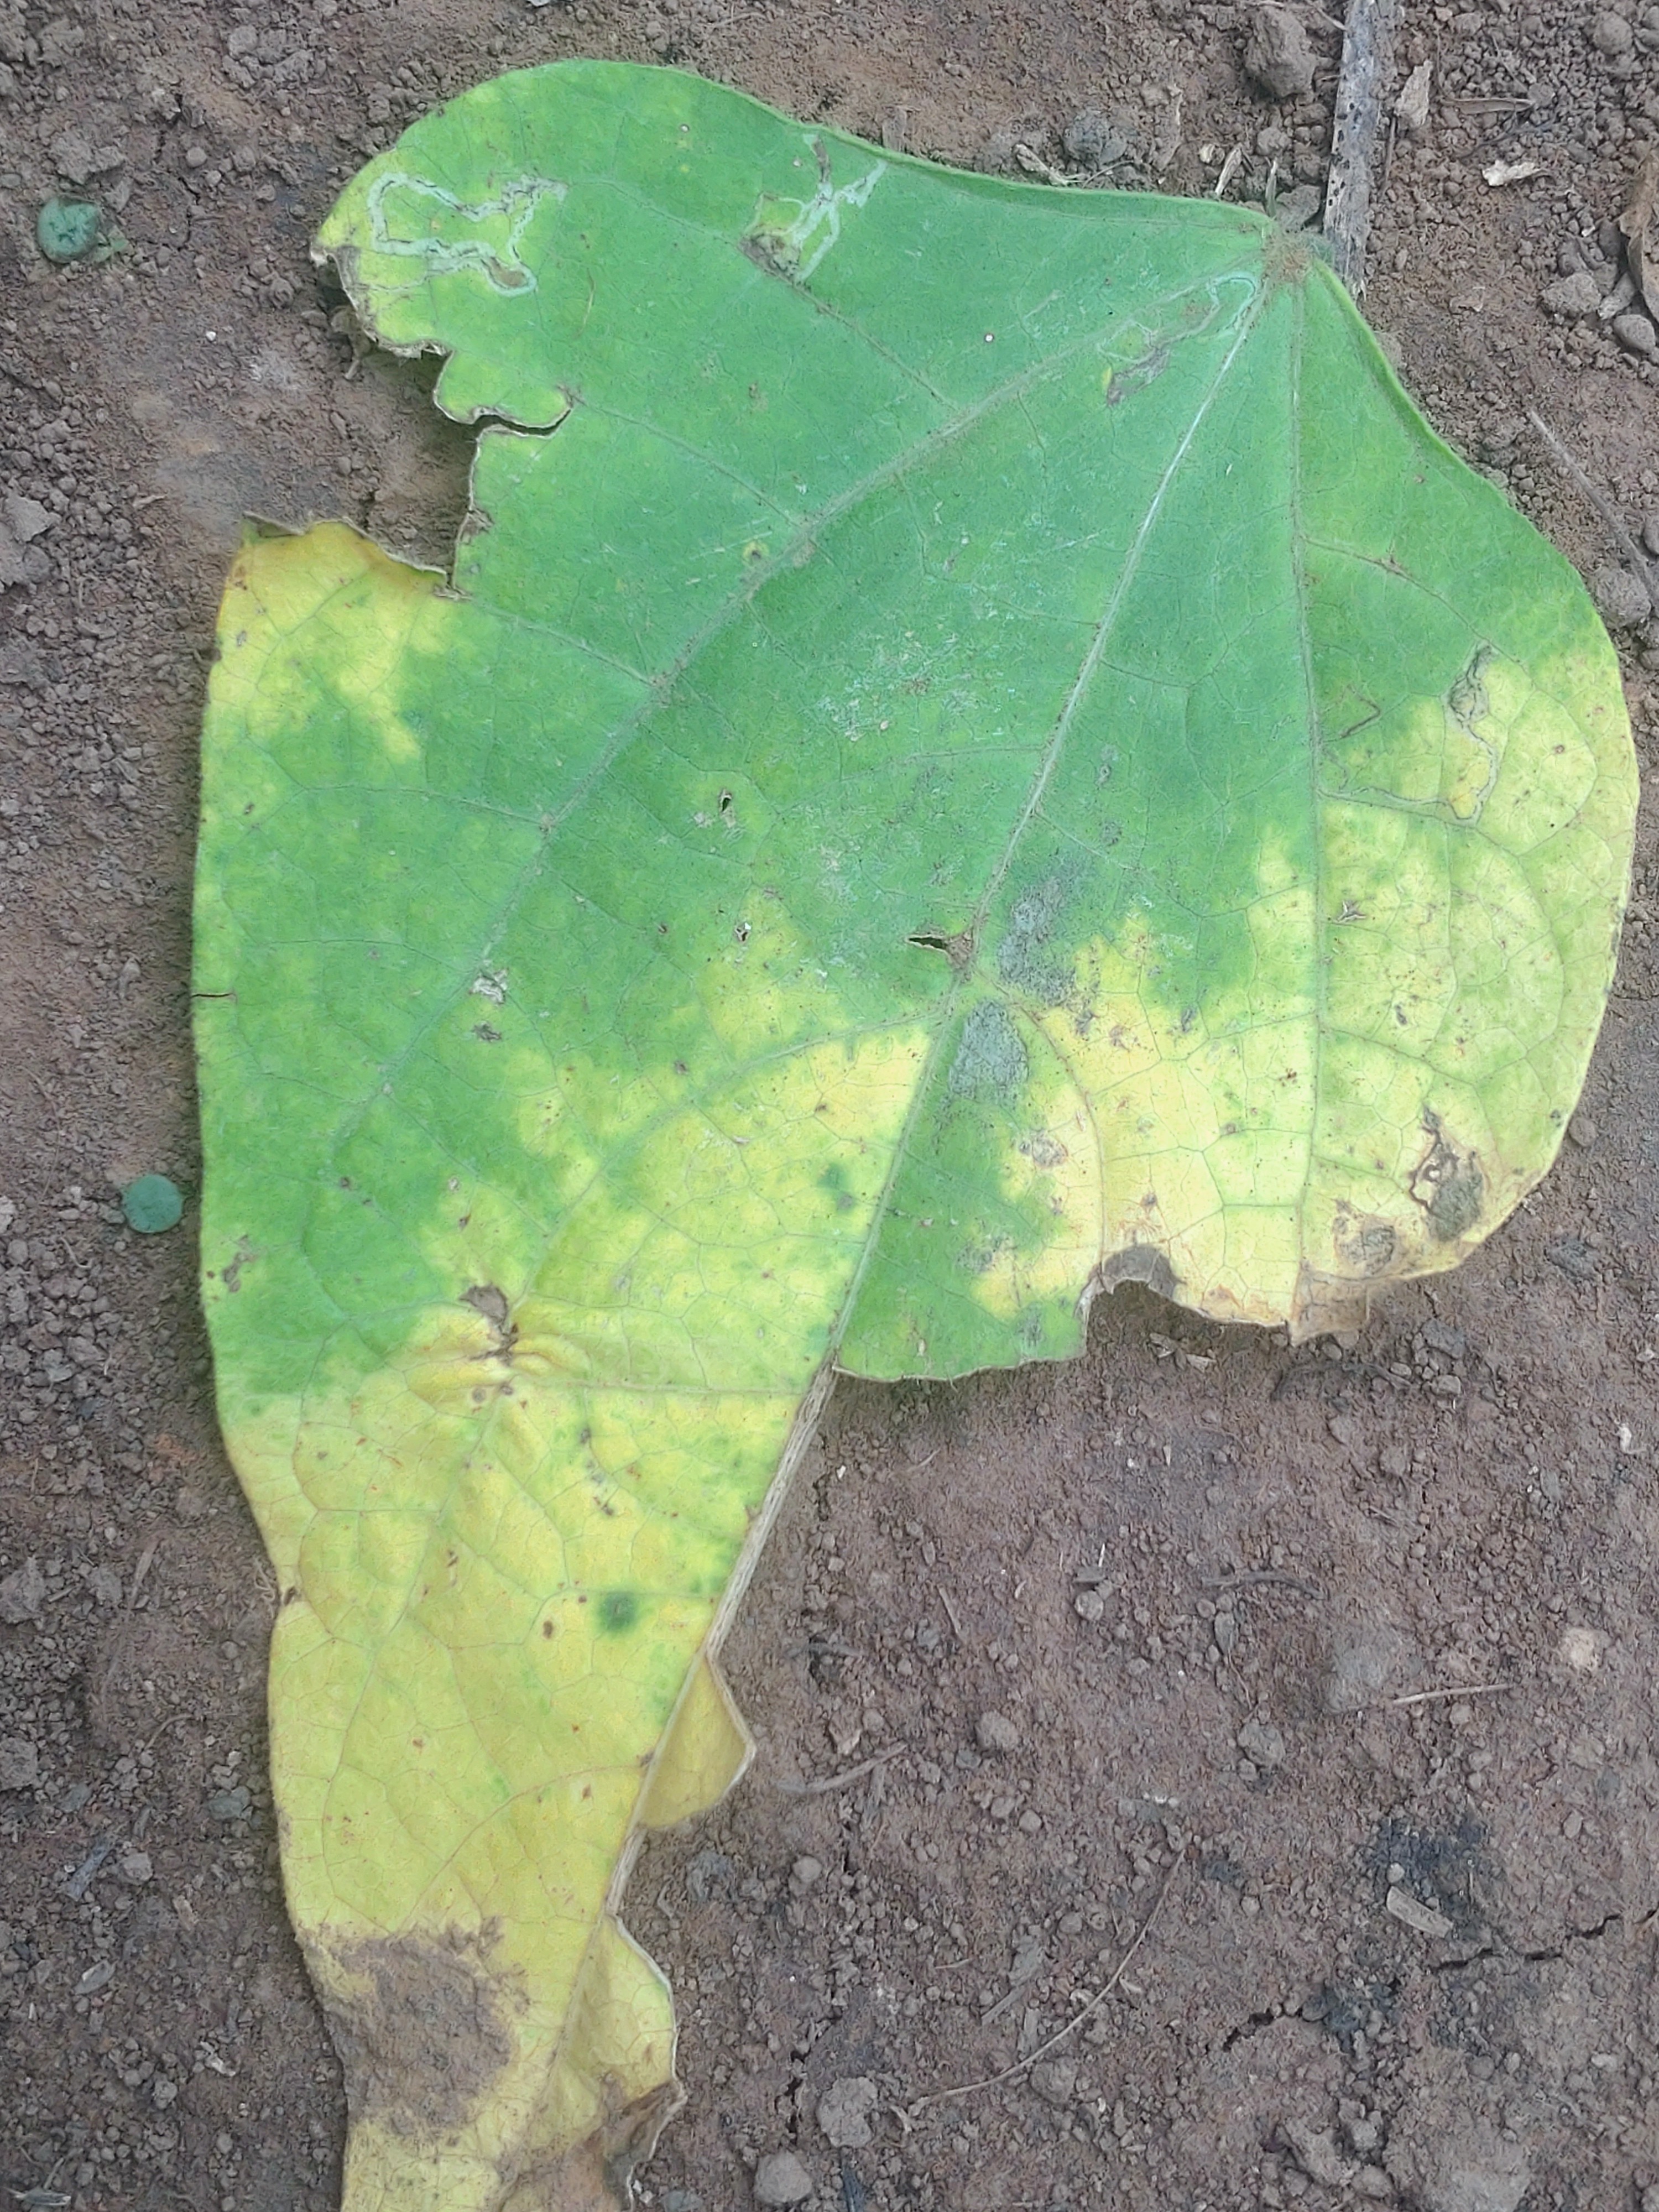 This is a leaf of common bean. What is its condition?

anthracnose
